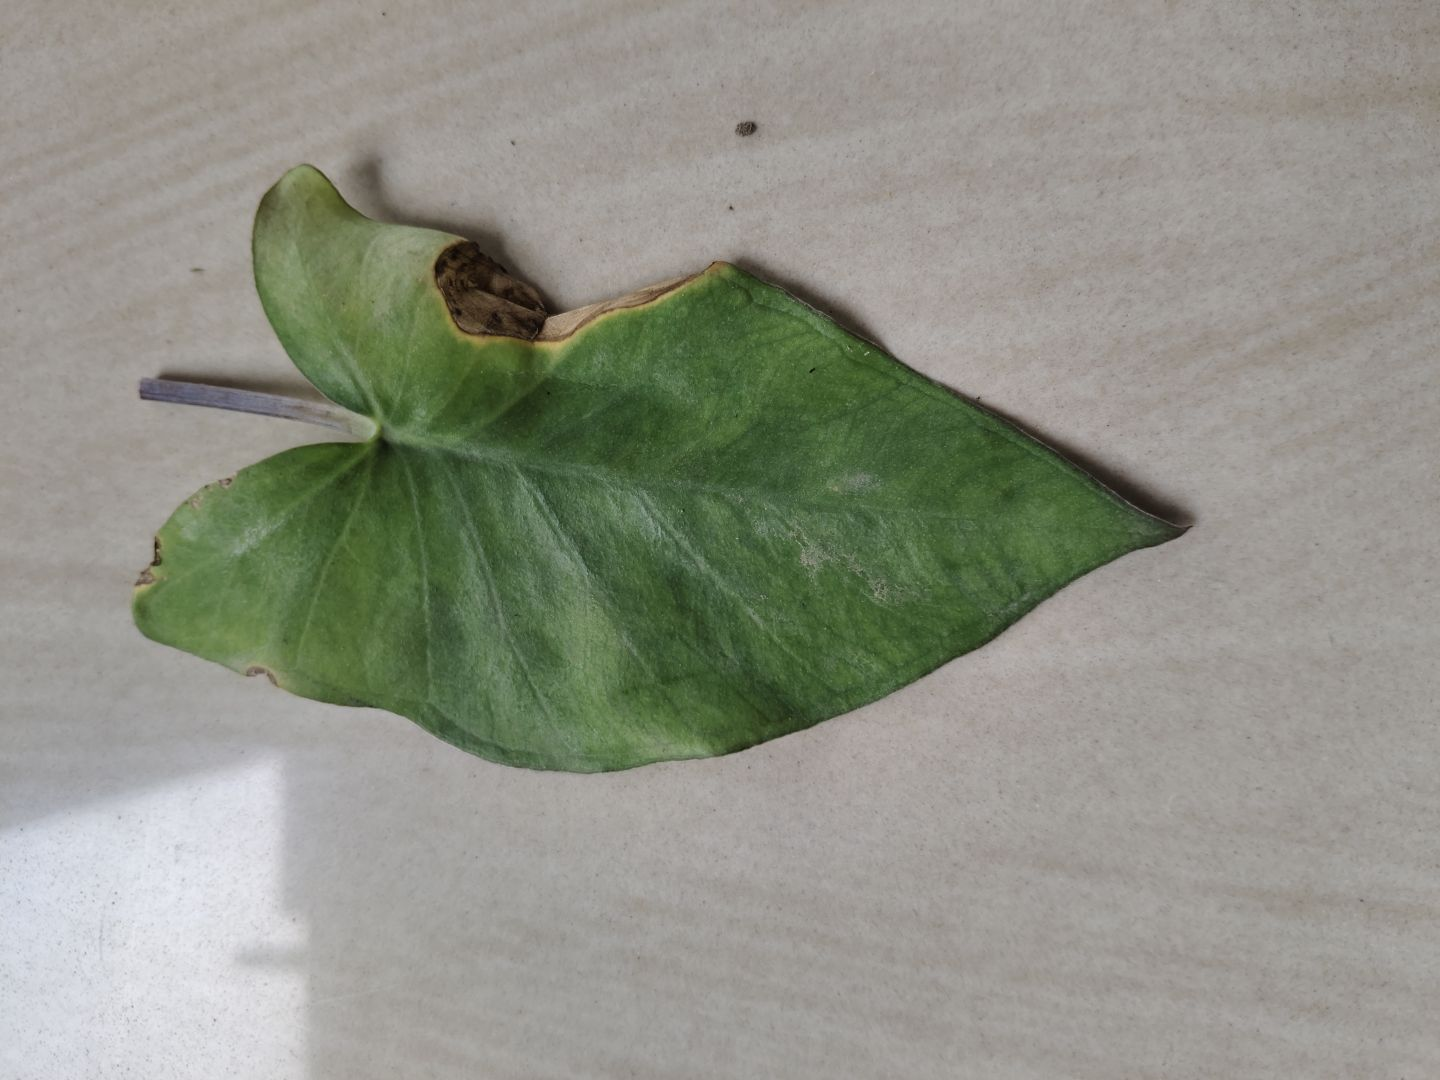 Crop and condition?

taro, leaf blight
